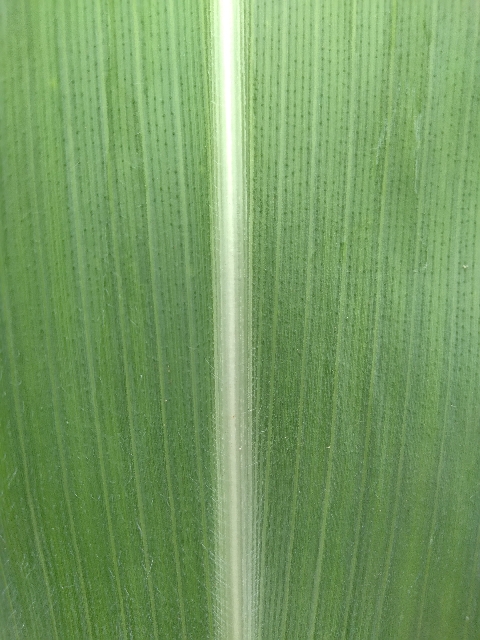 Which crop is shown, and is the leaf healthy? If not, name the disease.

maize, healthy
